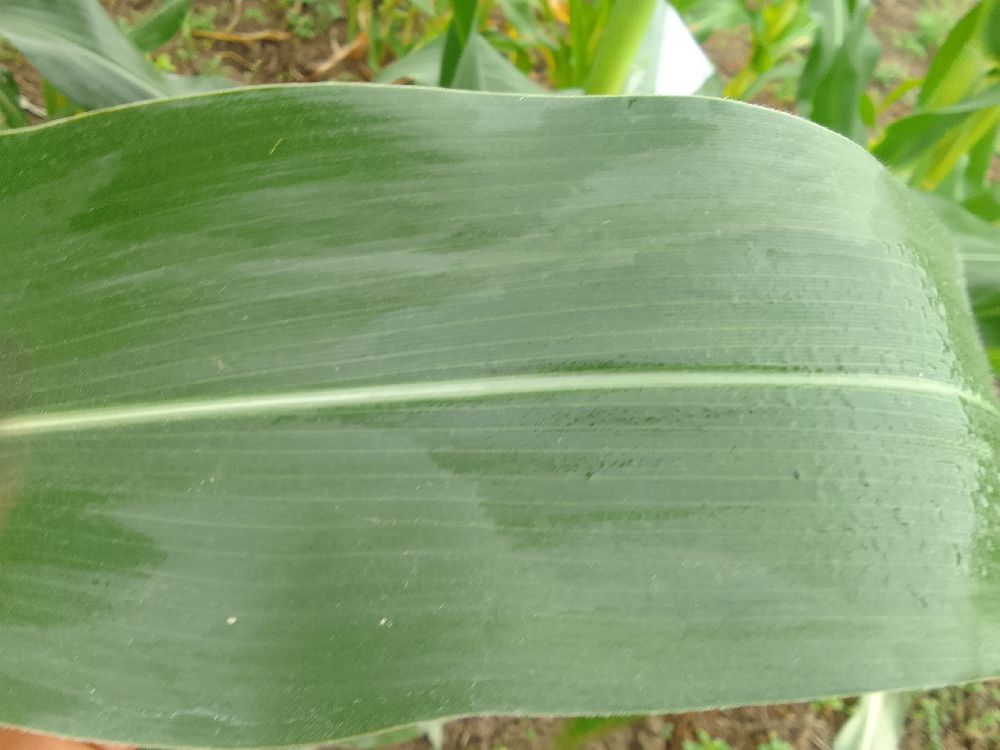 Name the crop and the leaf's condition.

maize, healthy
